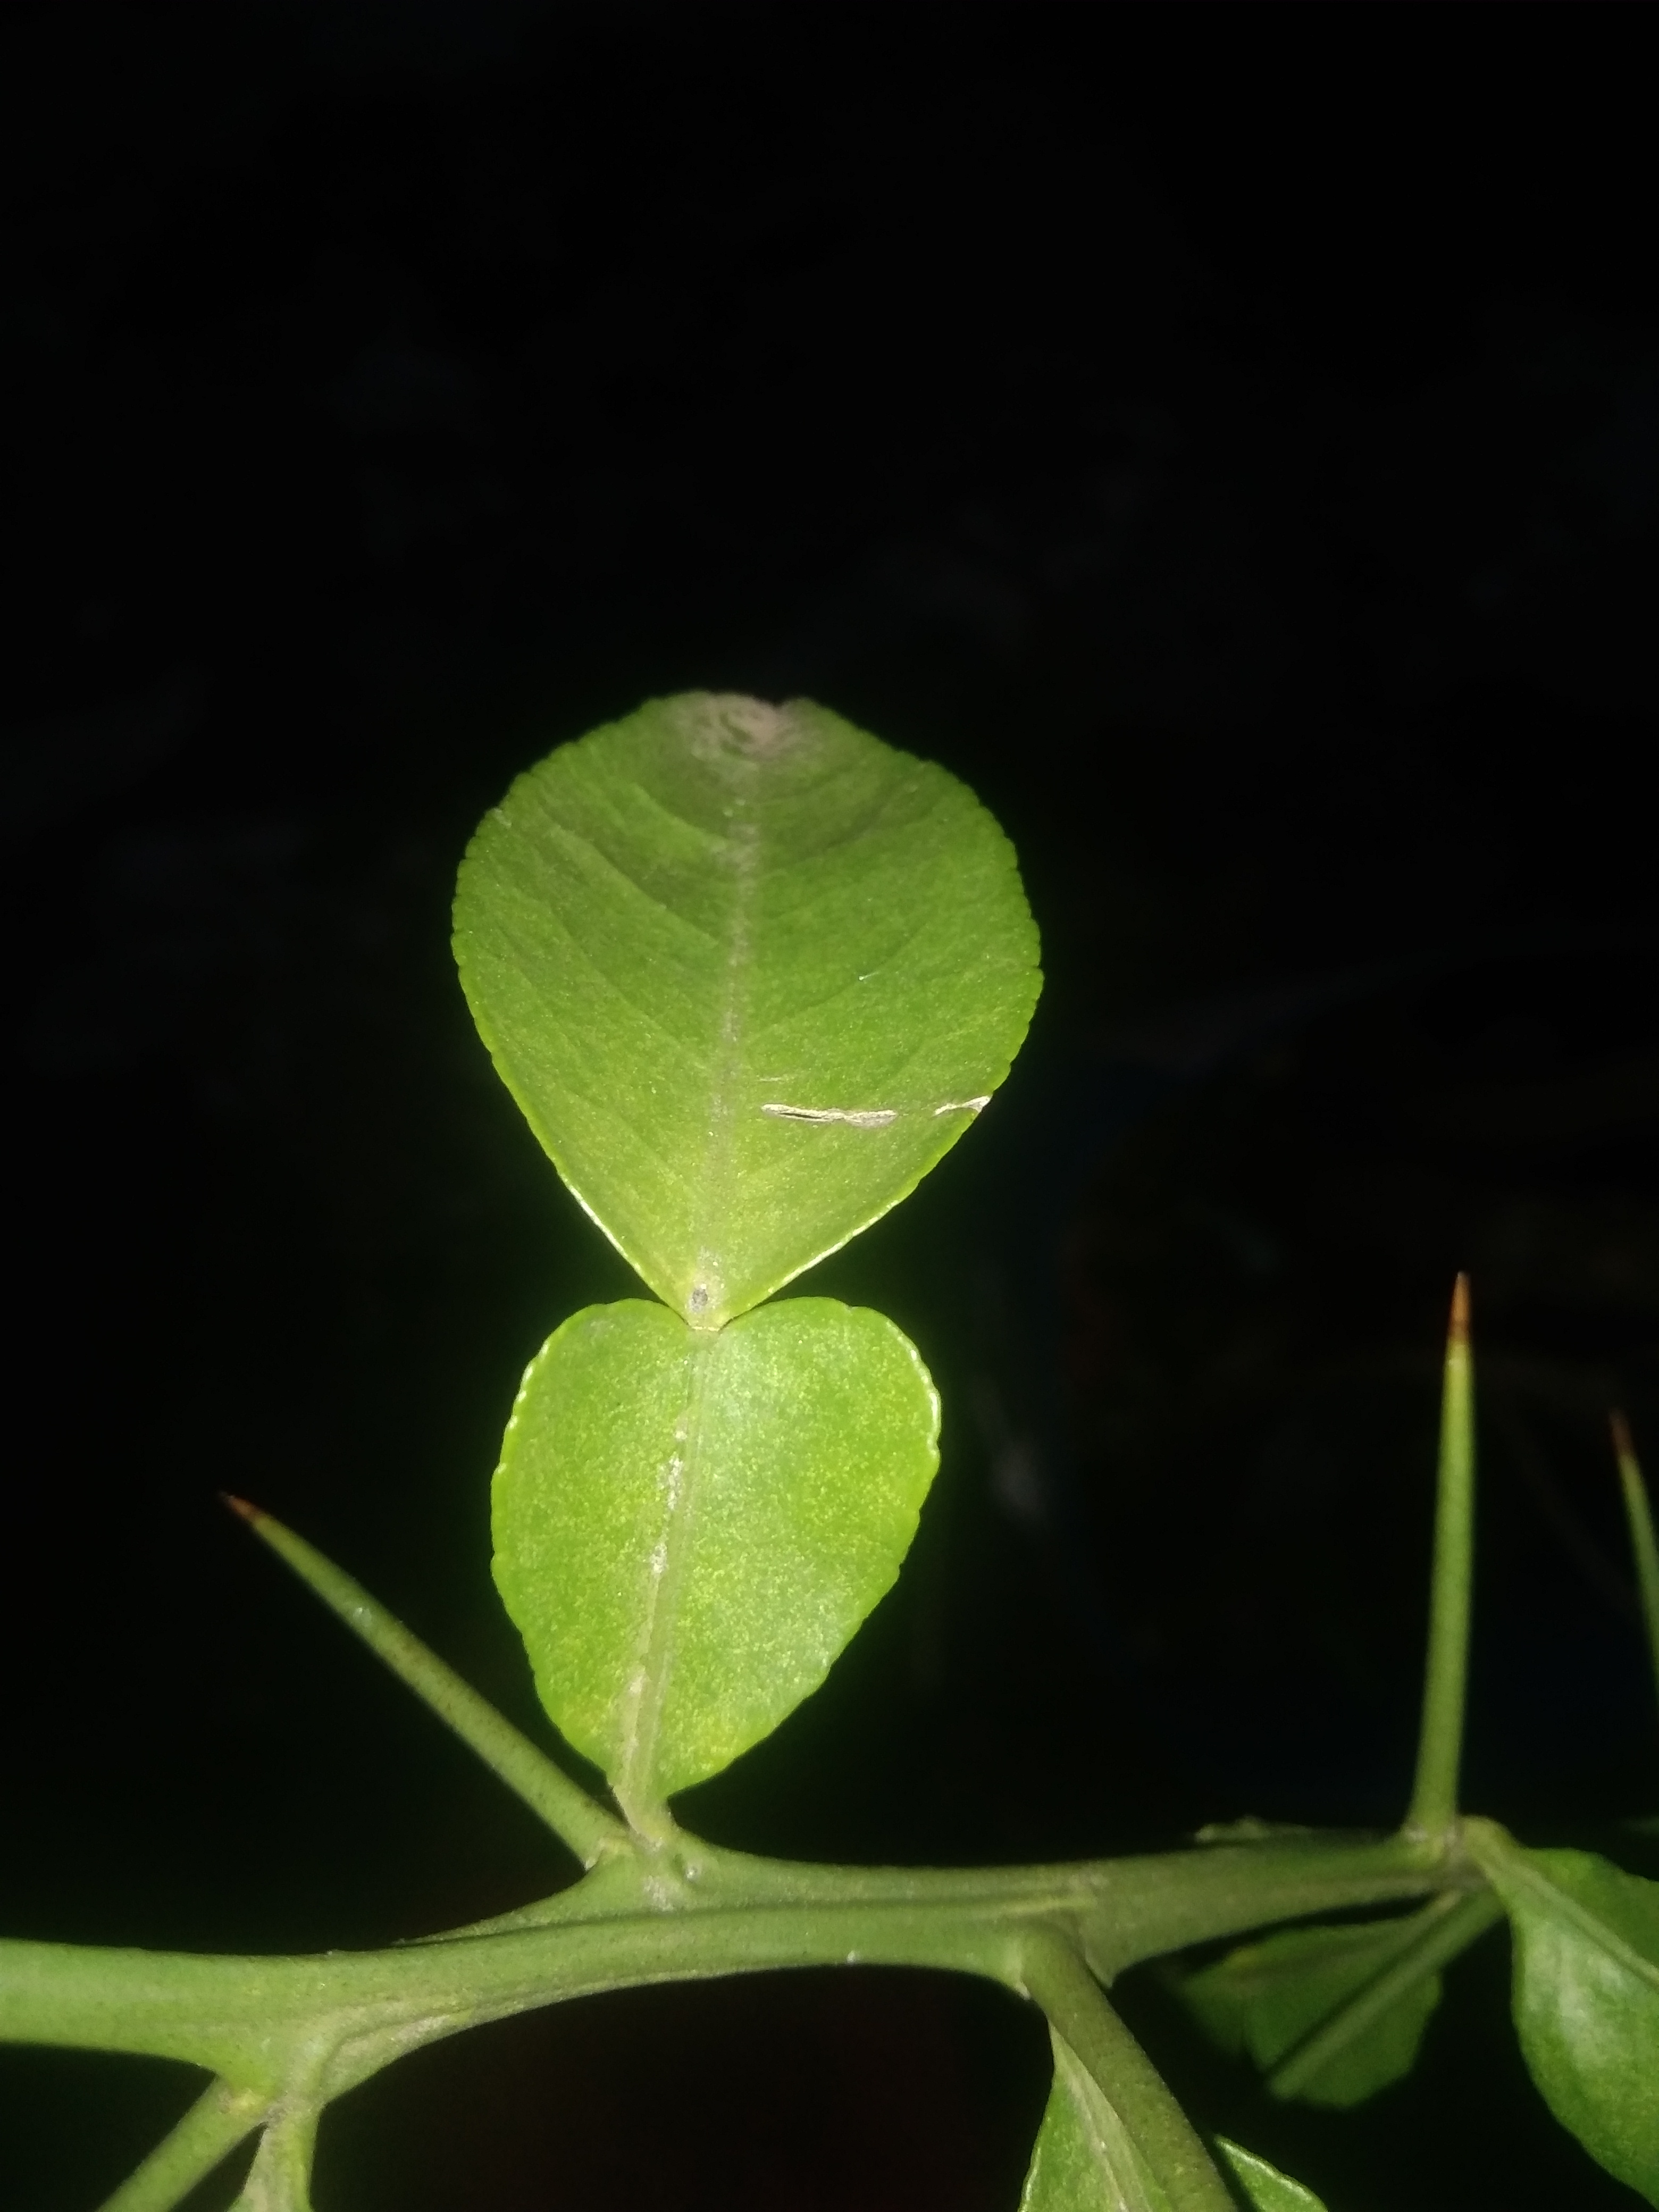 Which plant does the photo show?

lemon
